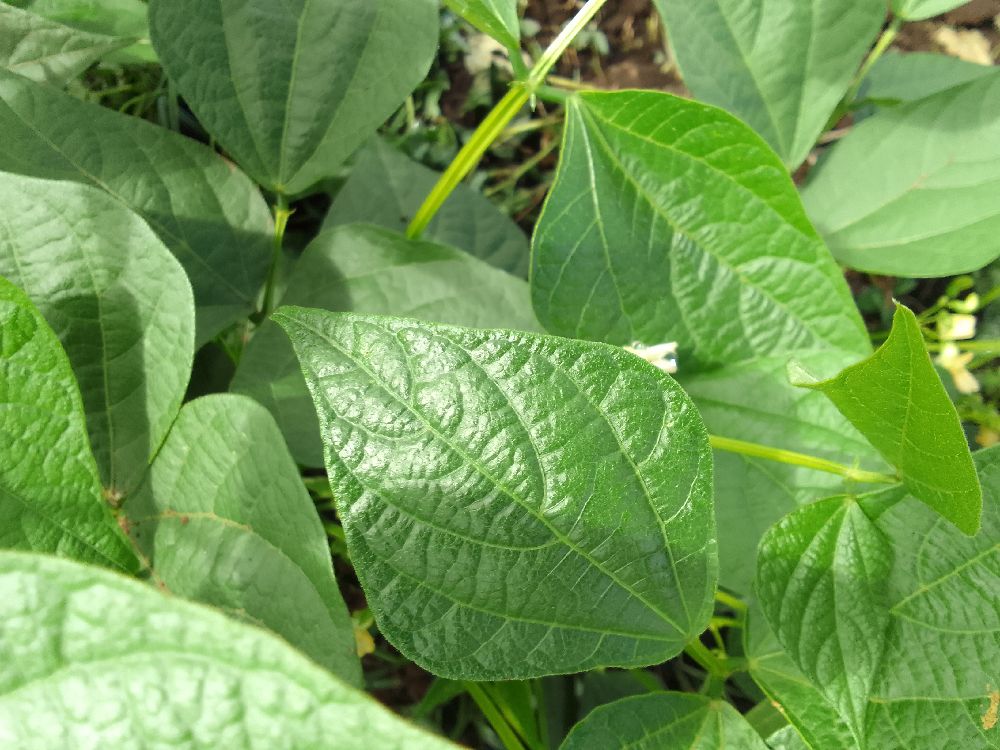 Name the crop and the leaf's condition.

common bean, healthy
